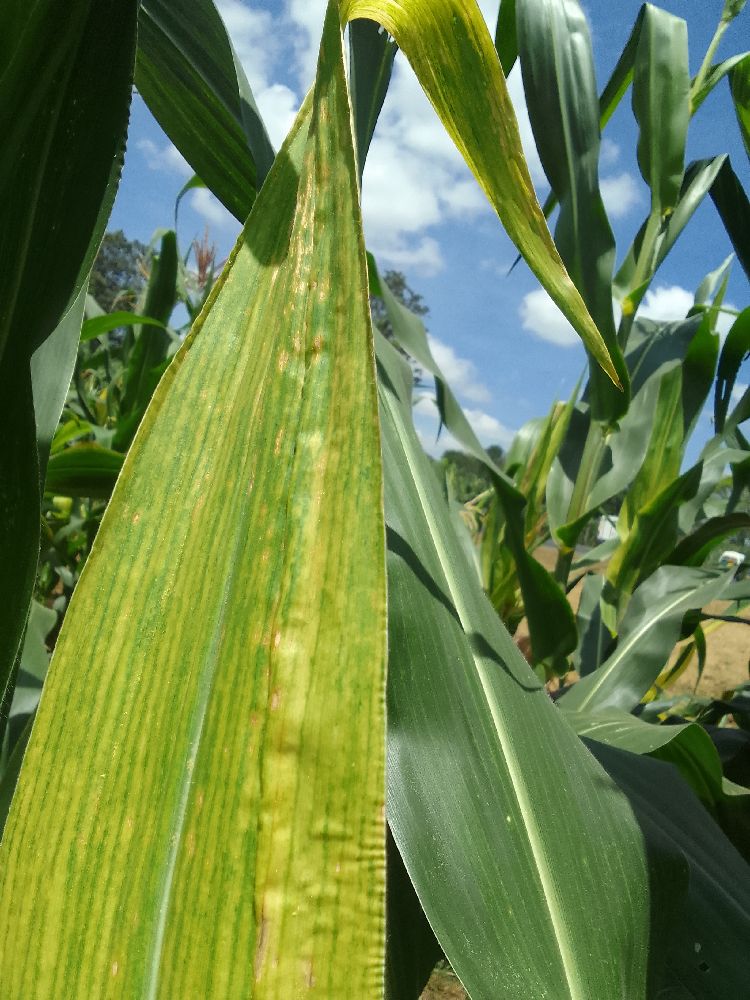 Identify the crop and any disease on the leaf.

maize, maize lethal necrosis
